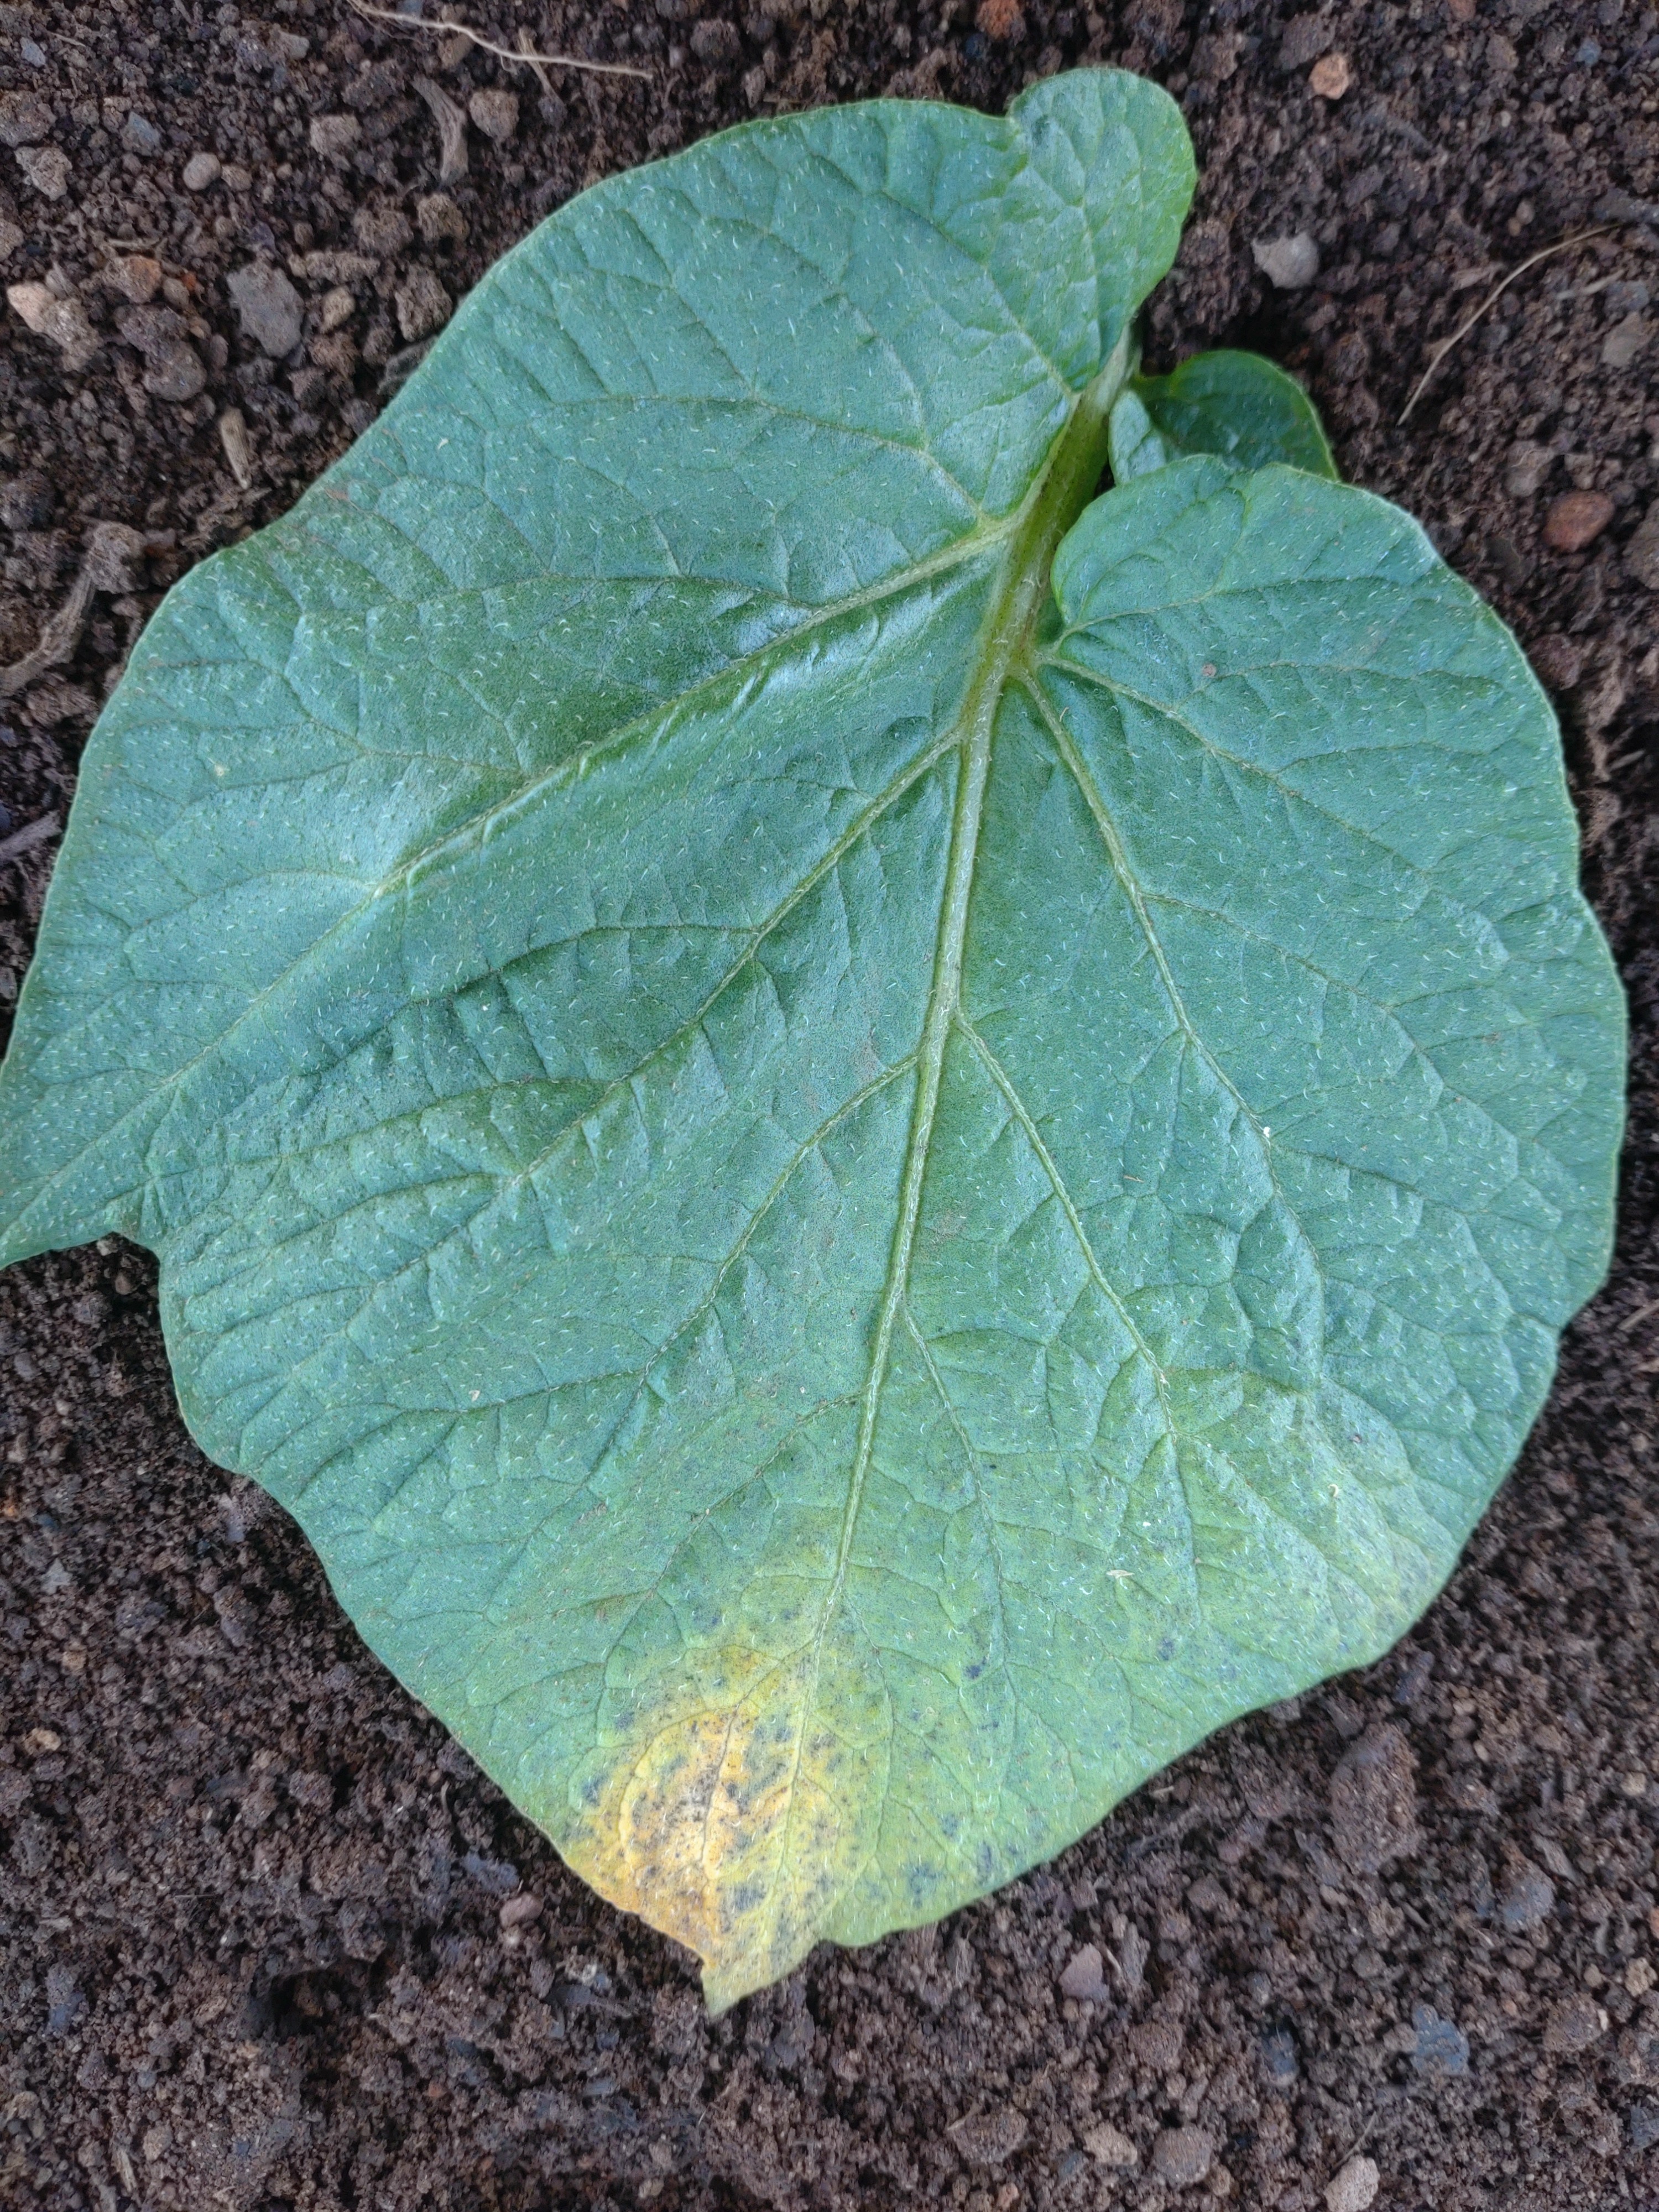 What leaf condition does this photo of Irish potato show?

late blight
